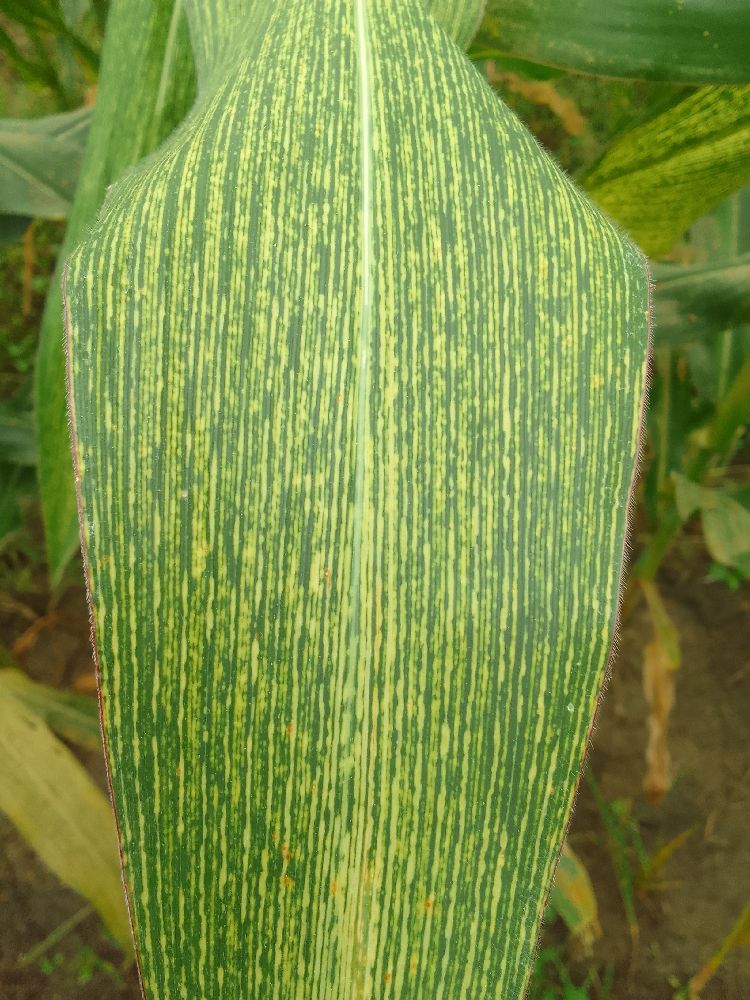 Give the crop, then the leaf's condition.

maize, maize streak virus
